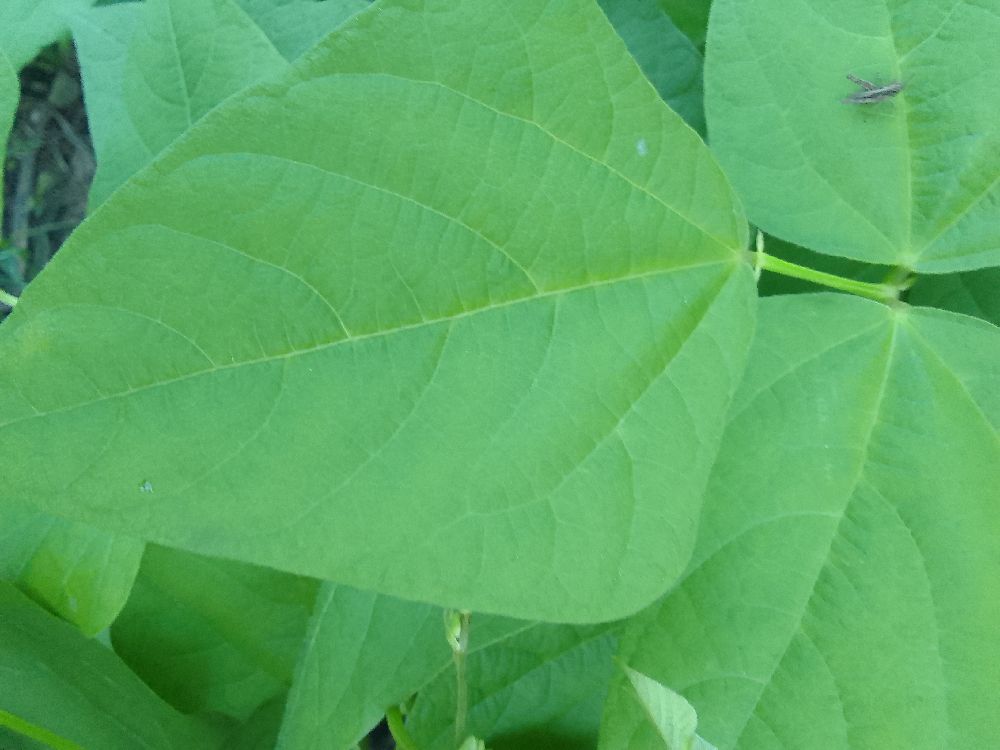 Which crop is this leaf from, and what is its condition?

common bean, healthy
